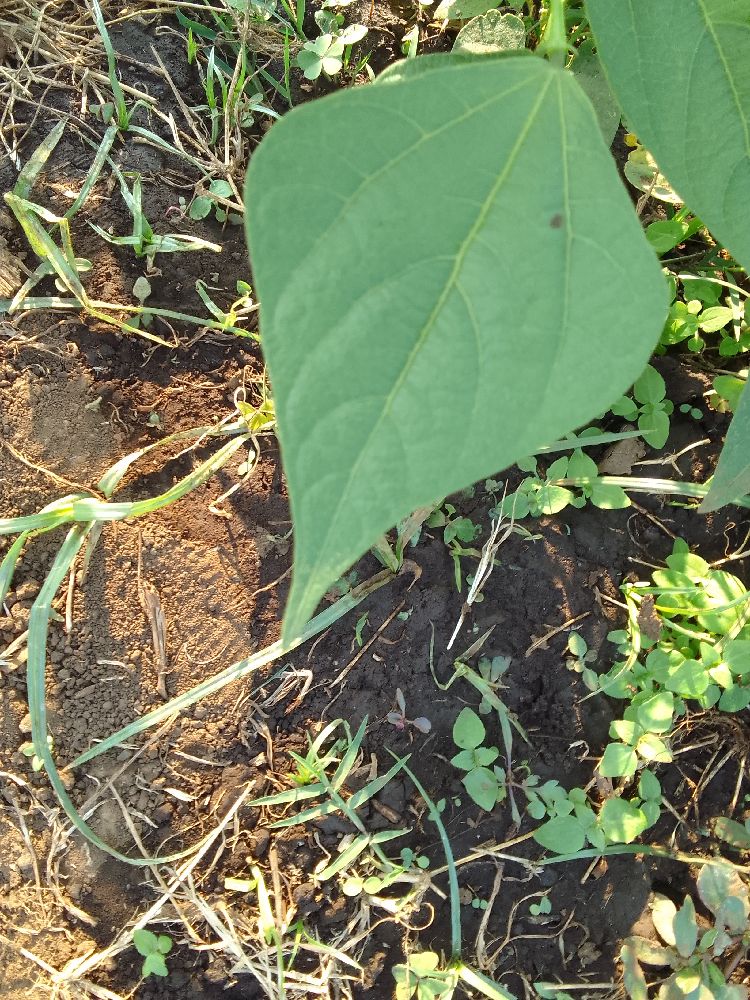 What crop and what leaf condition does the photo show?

common bean, healthy
